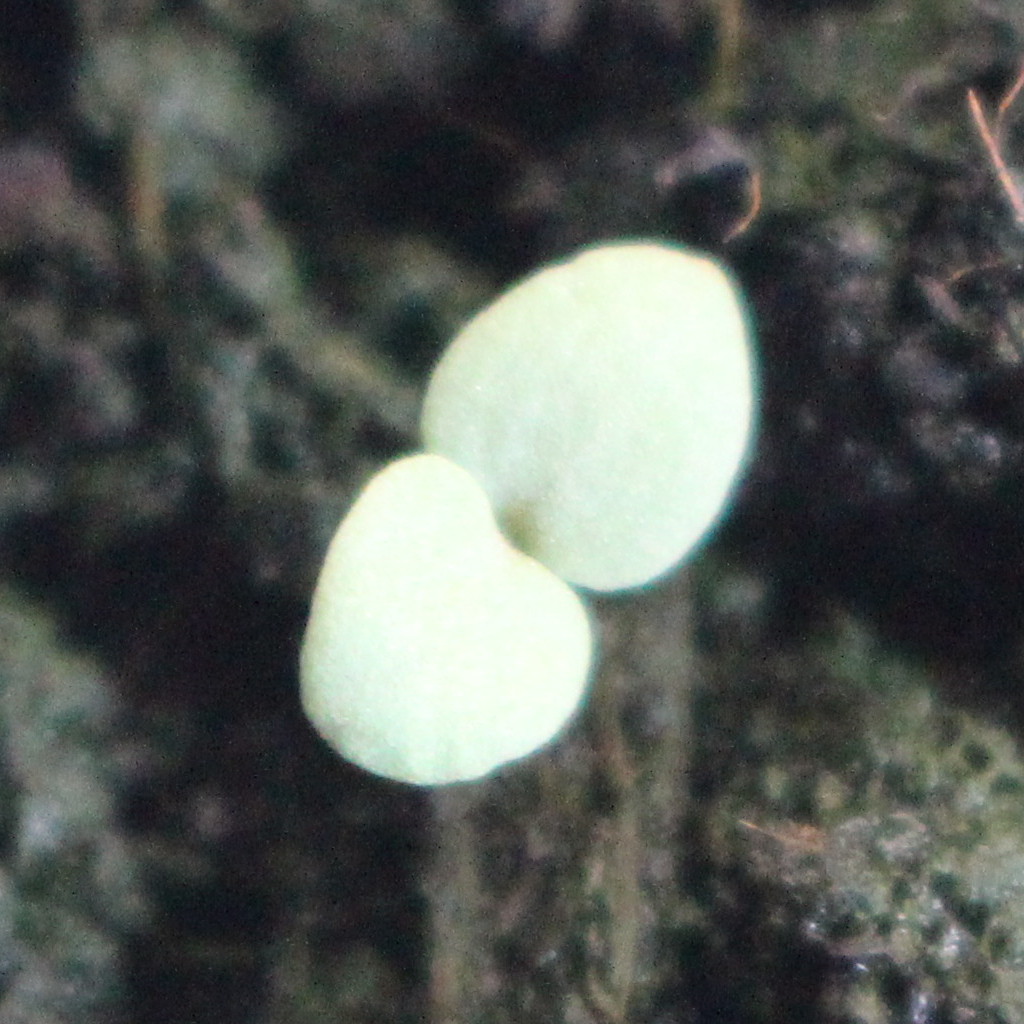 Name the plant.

Veronica persica
